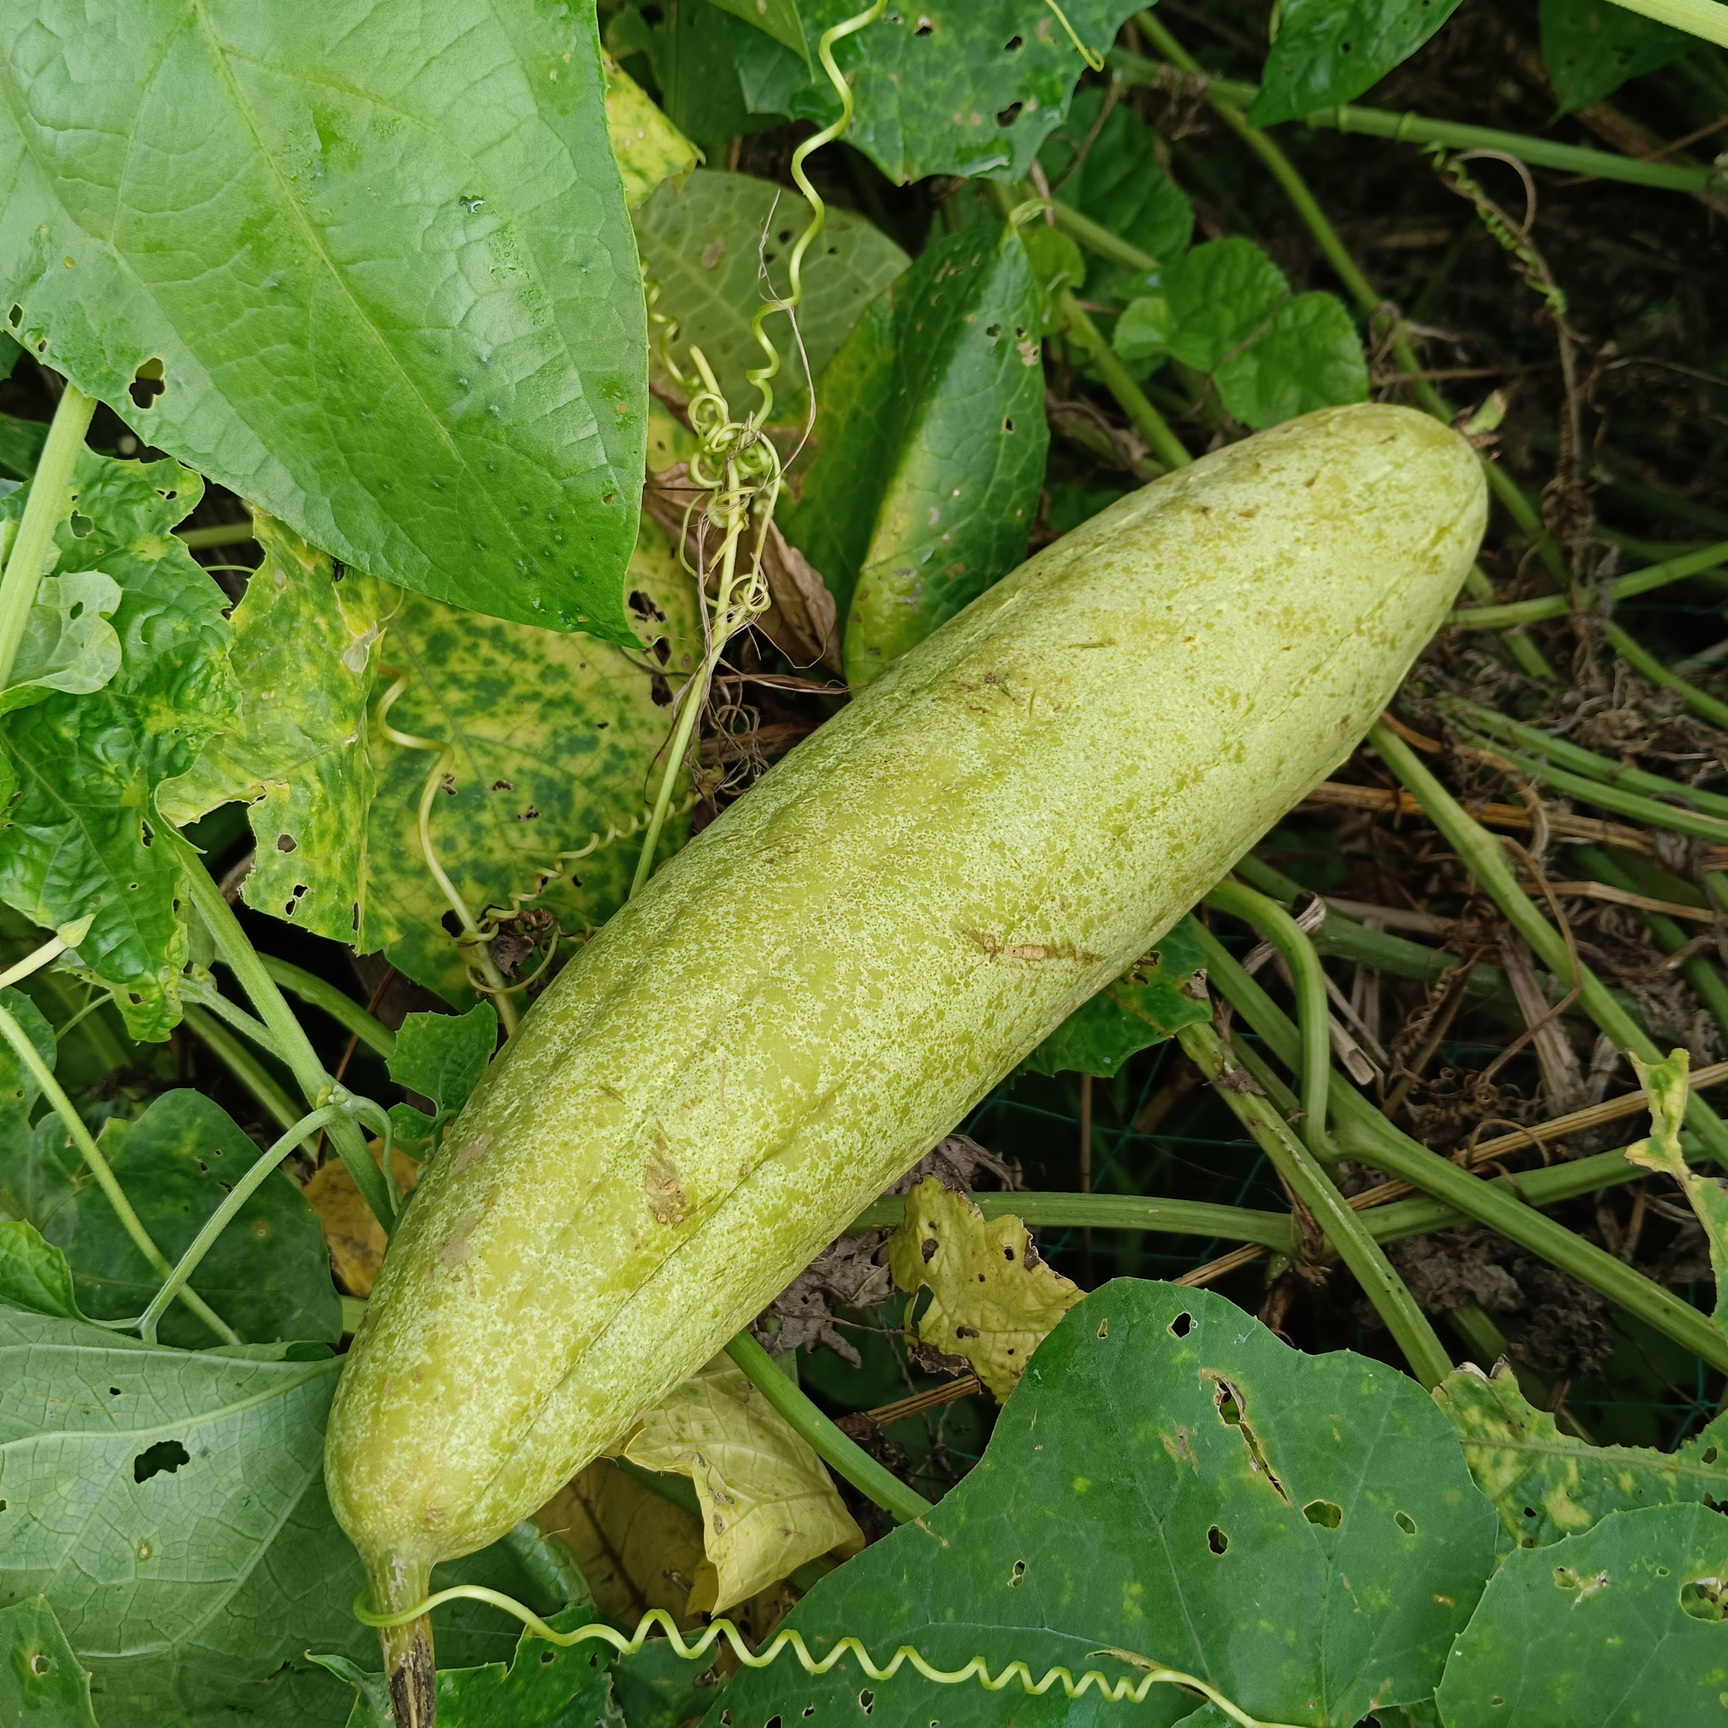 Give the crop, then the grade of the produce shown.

luffa, fresh
